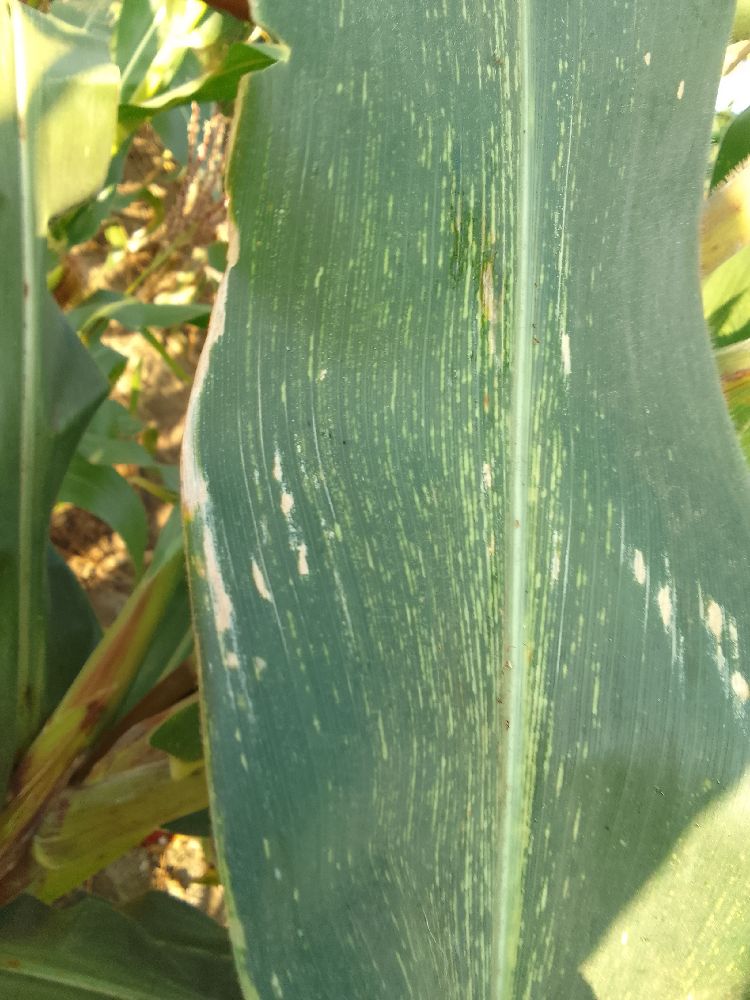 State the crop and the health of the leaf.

maize, maize streak virus
